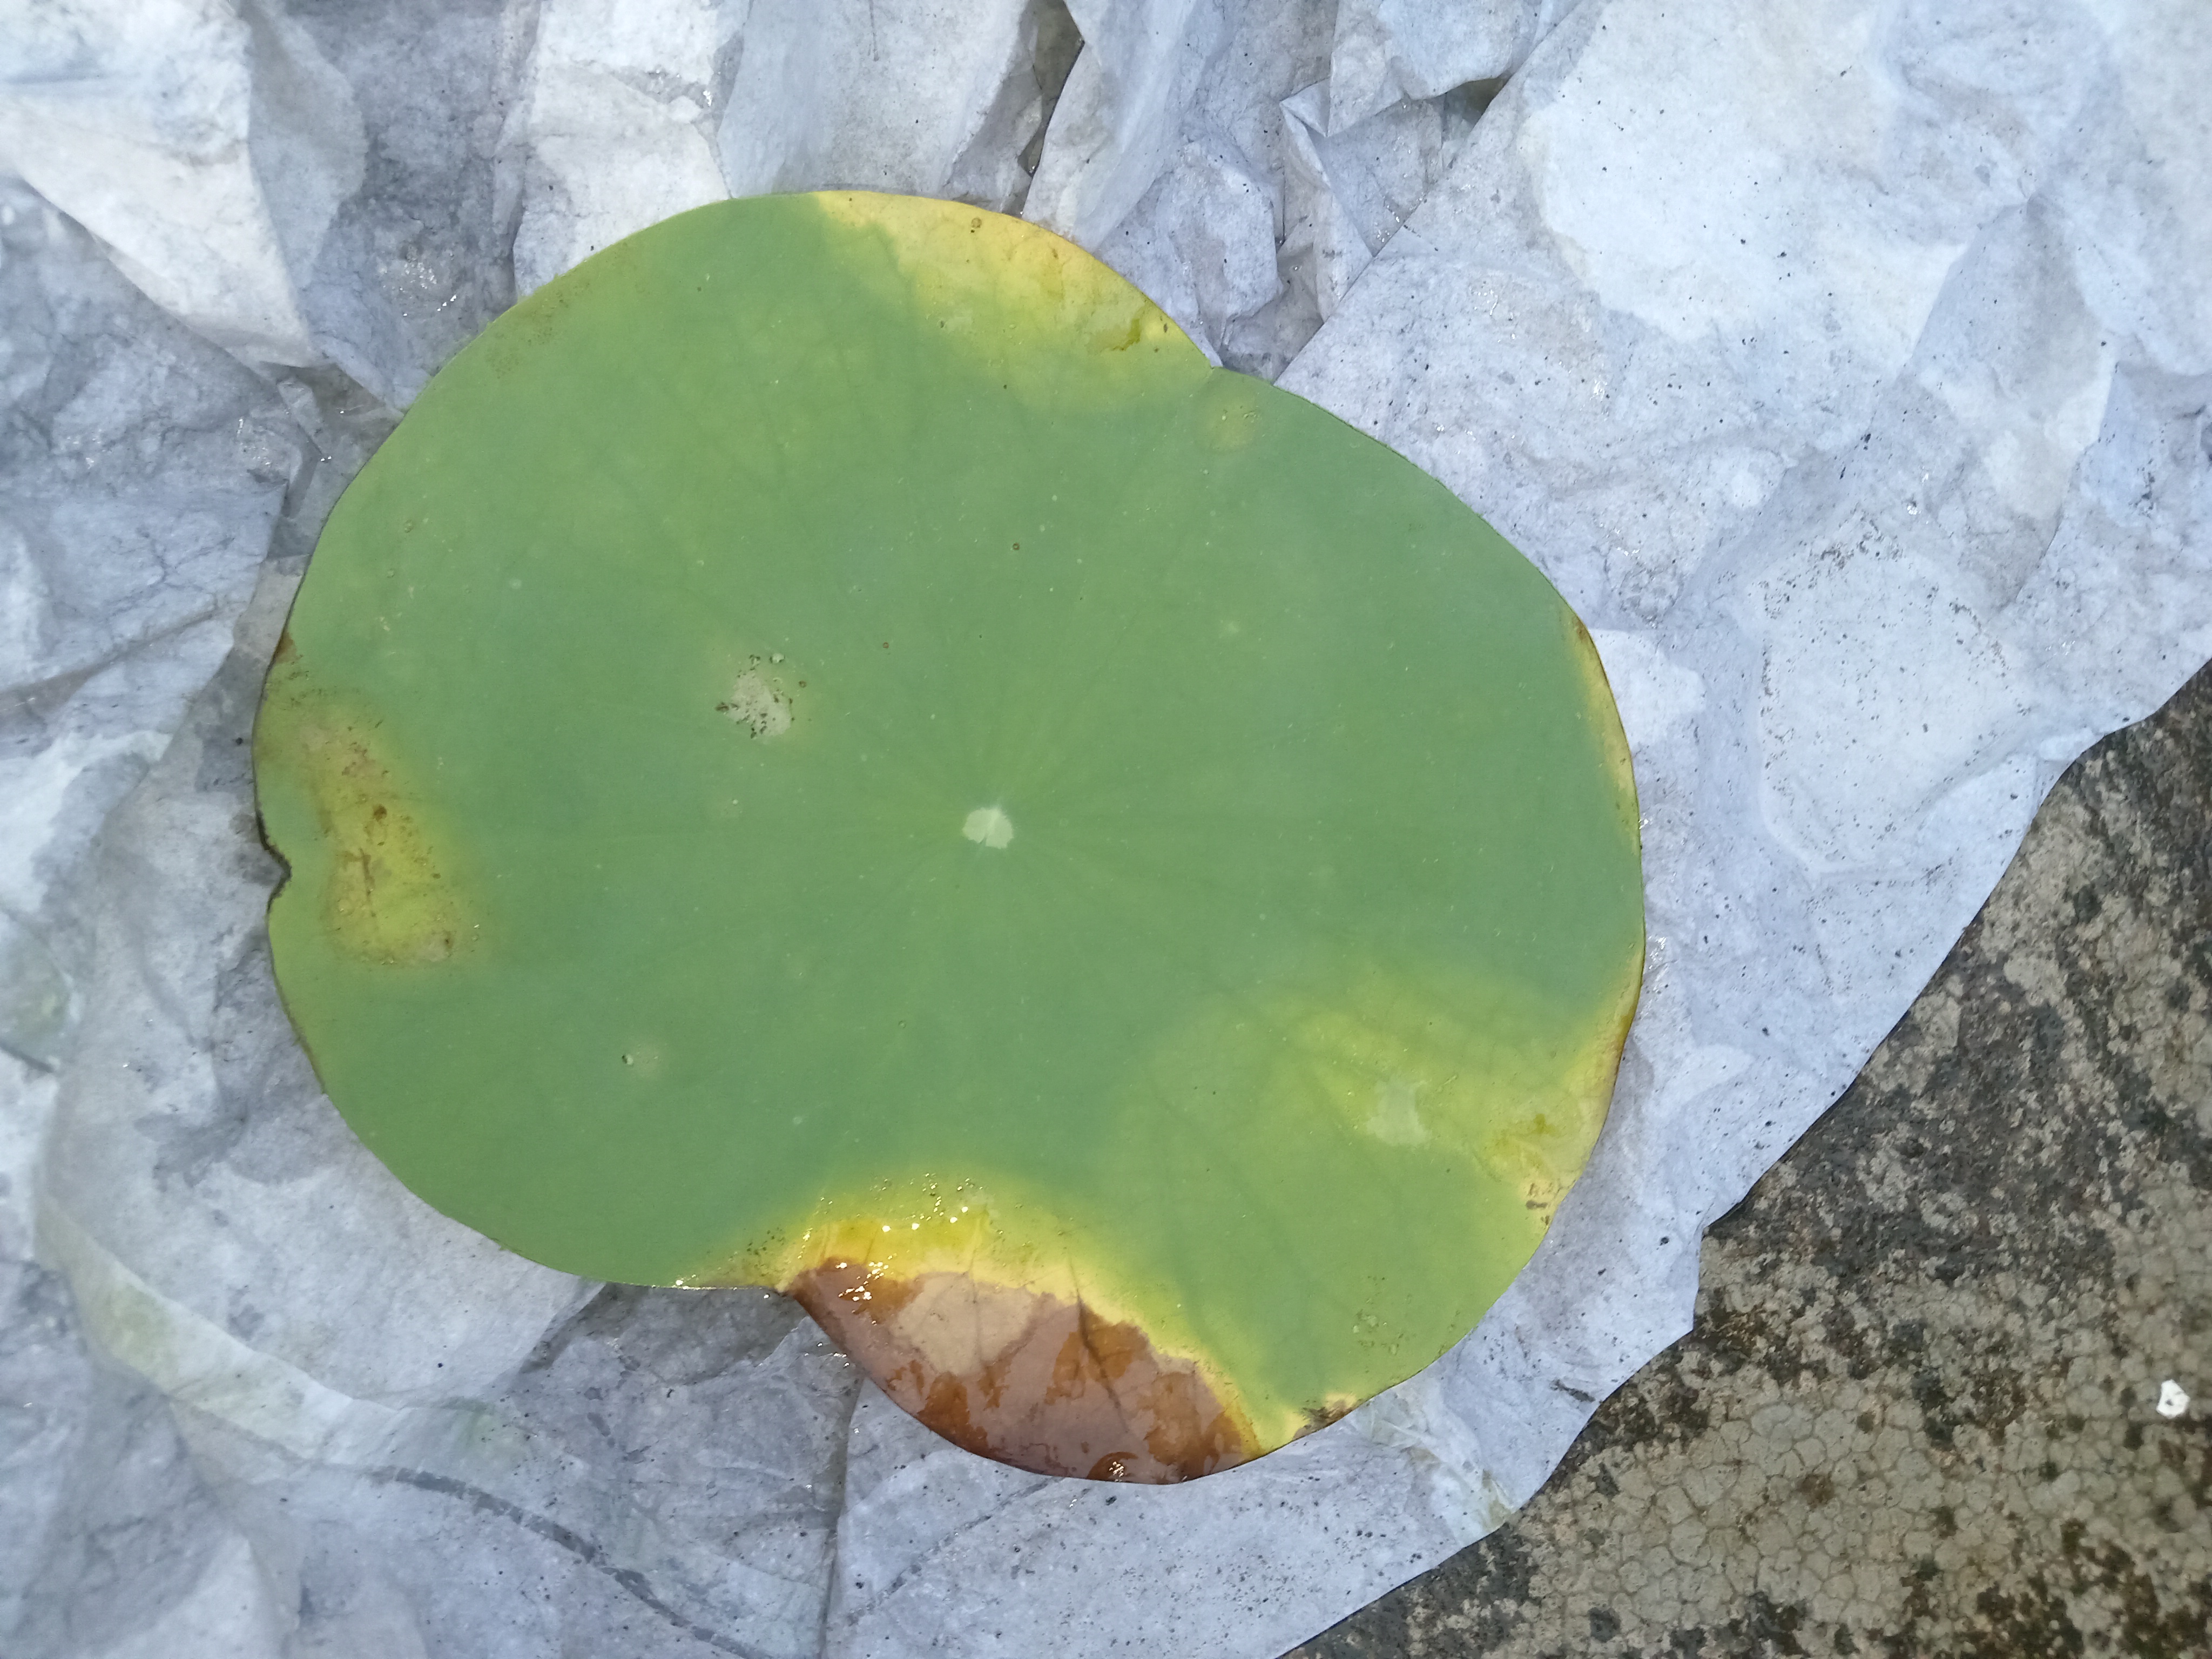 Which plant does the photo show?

lotus
